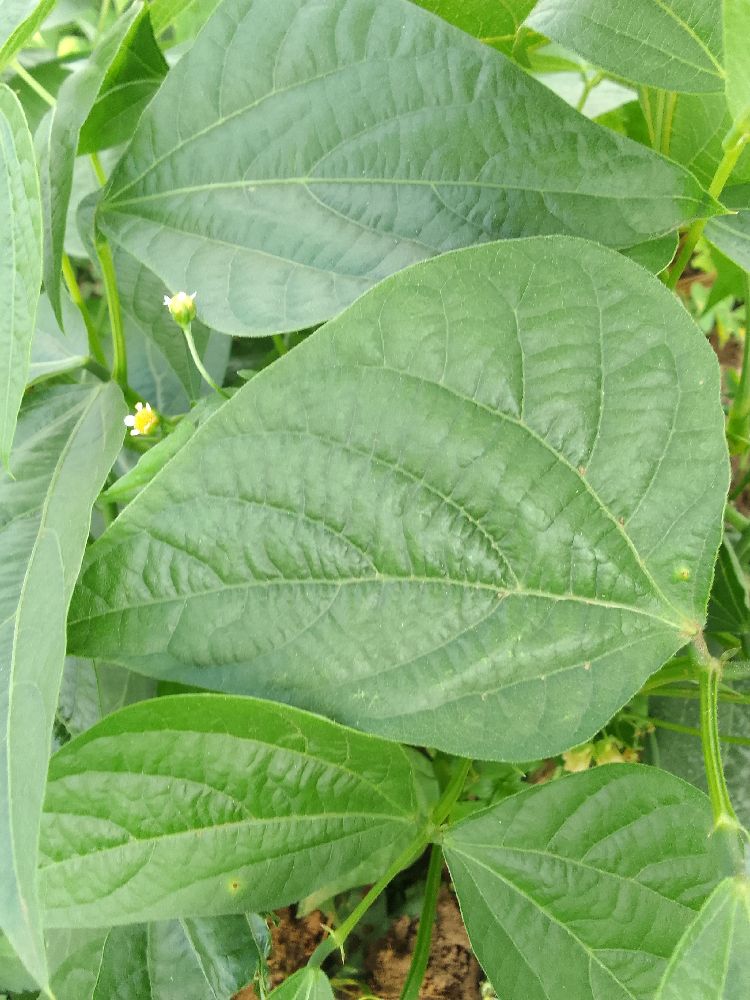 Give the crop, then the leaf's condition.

common bean, healthy
